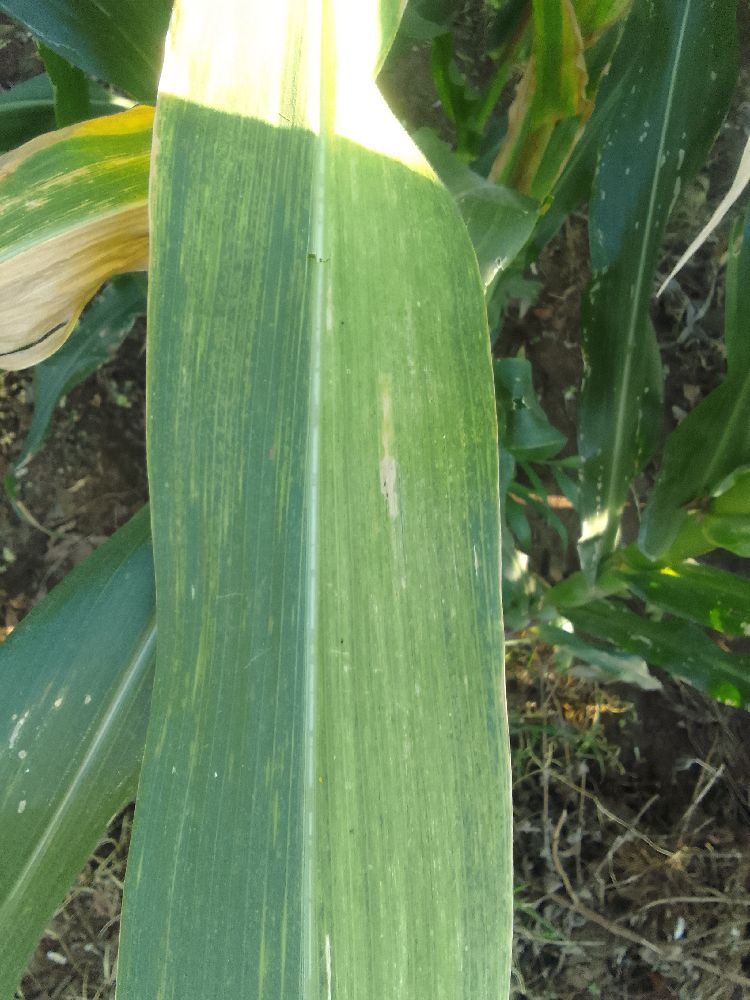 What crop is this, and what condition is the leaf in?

maize, maize lethal necrosis
